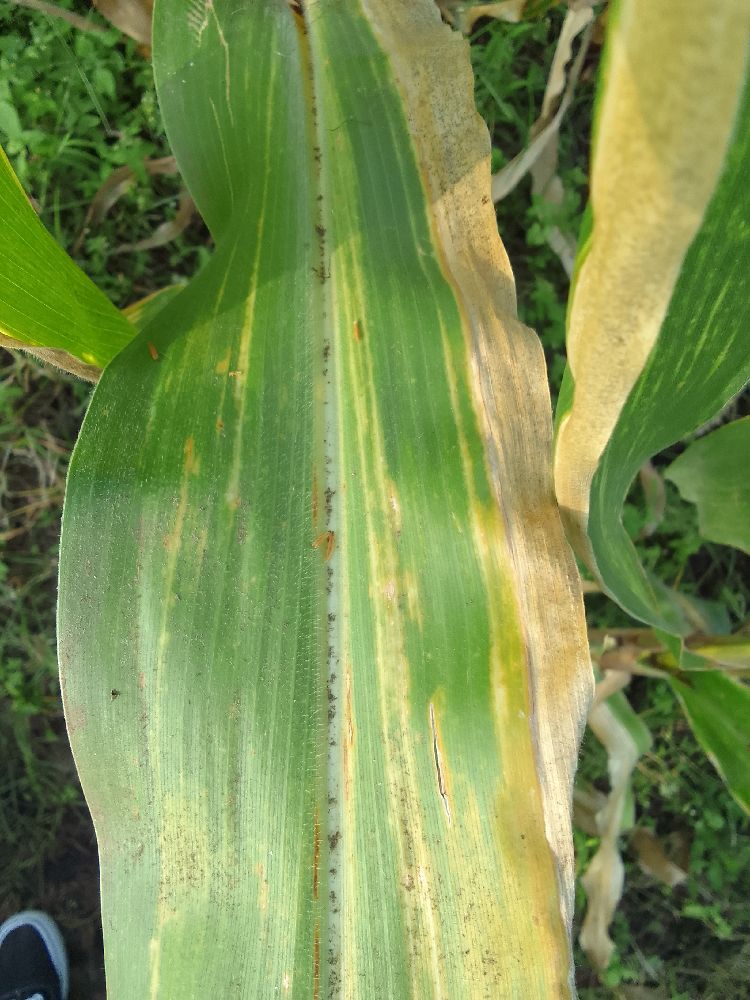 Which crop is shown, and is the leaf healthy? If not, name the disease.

maize, maize lethal necrosis
